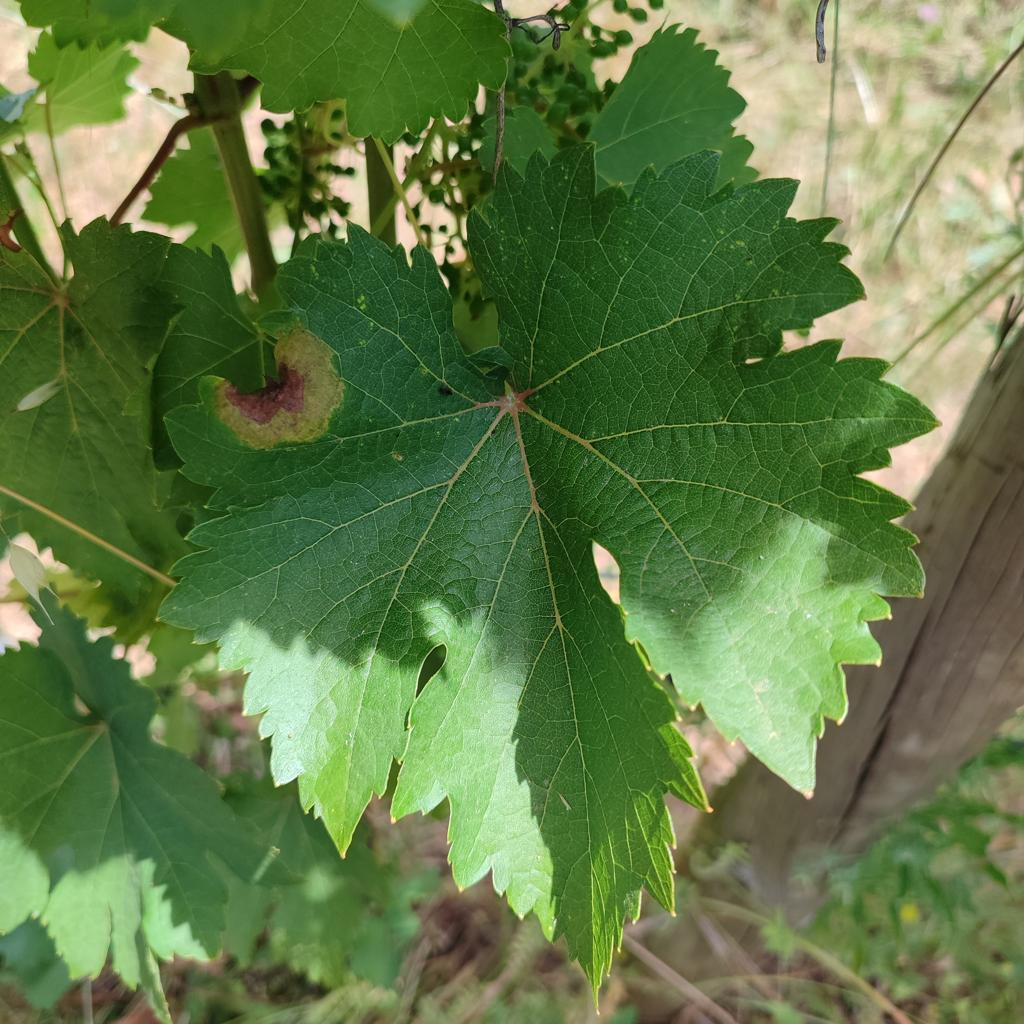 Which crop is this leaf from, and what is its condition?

grapevine, downy mildew
